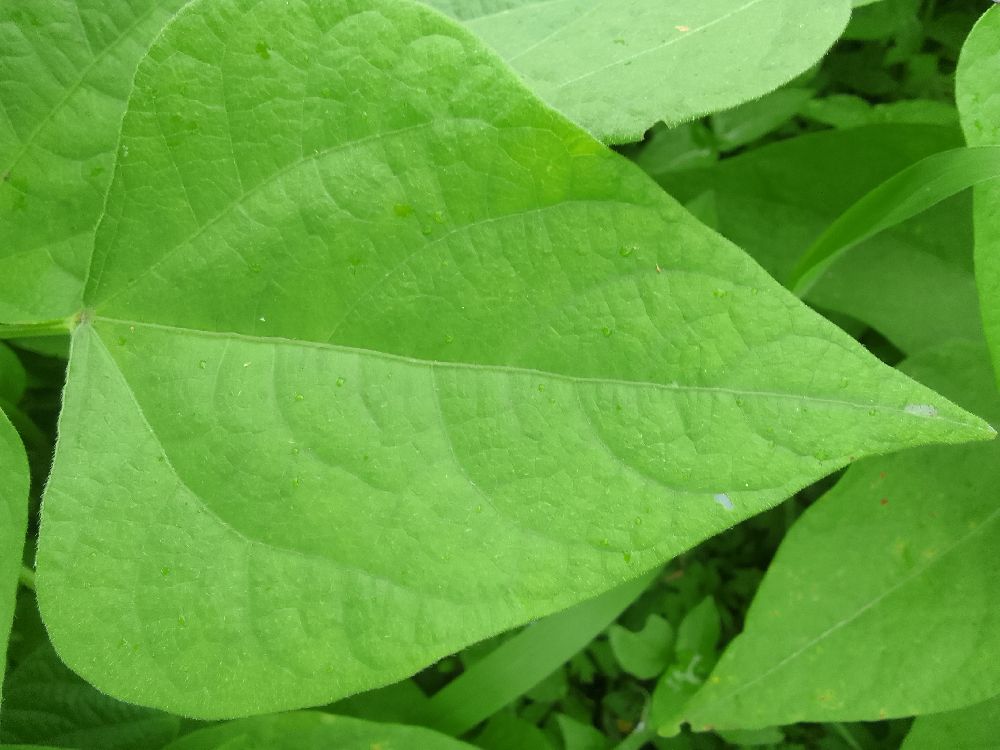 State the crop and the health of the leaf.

common bean, healthy
